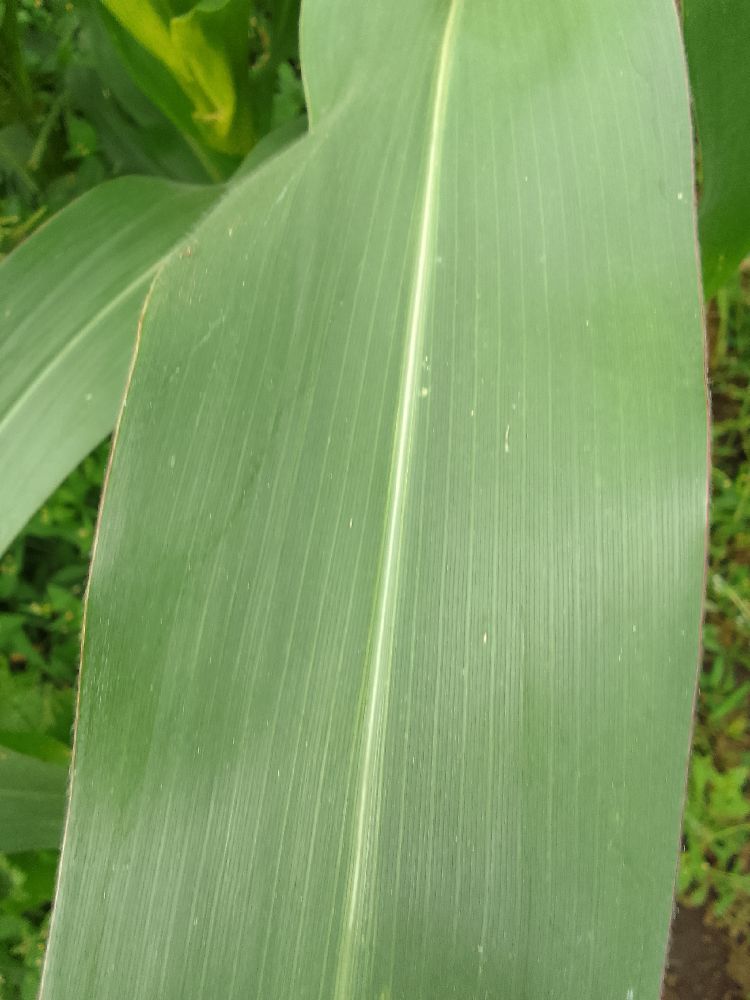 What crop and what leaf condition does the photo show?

maize, healthy
